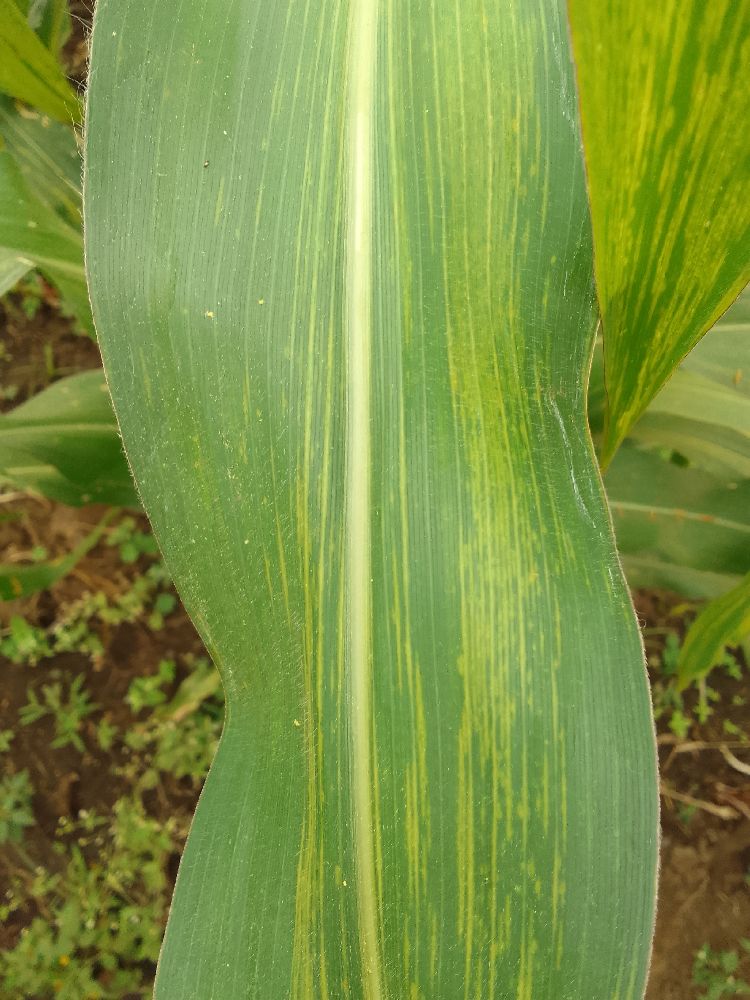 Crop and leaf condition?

maize, maize lethal necrosis
